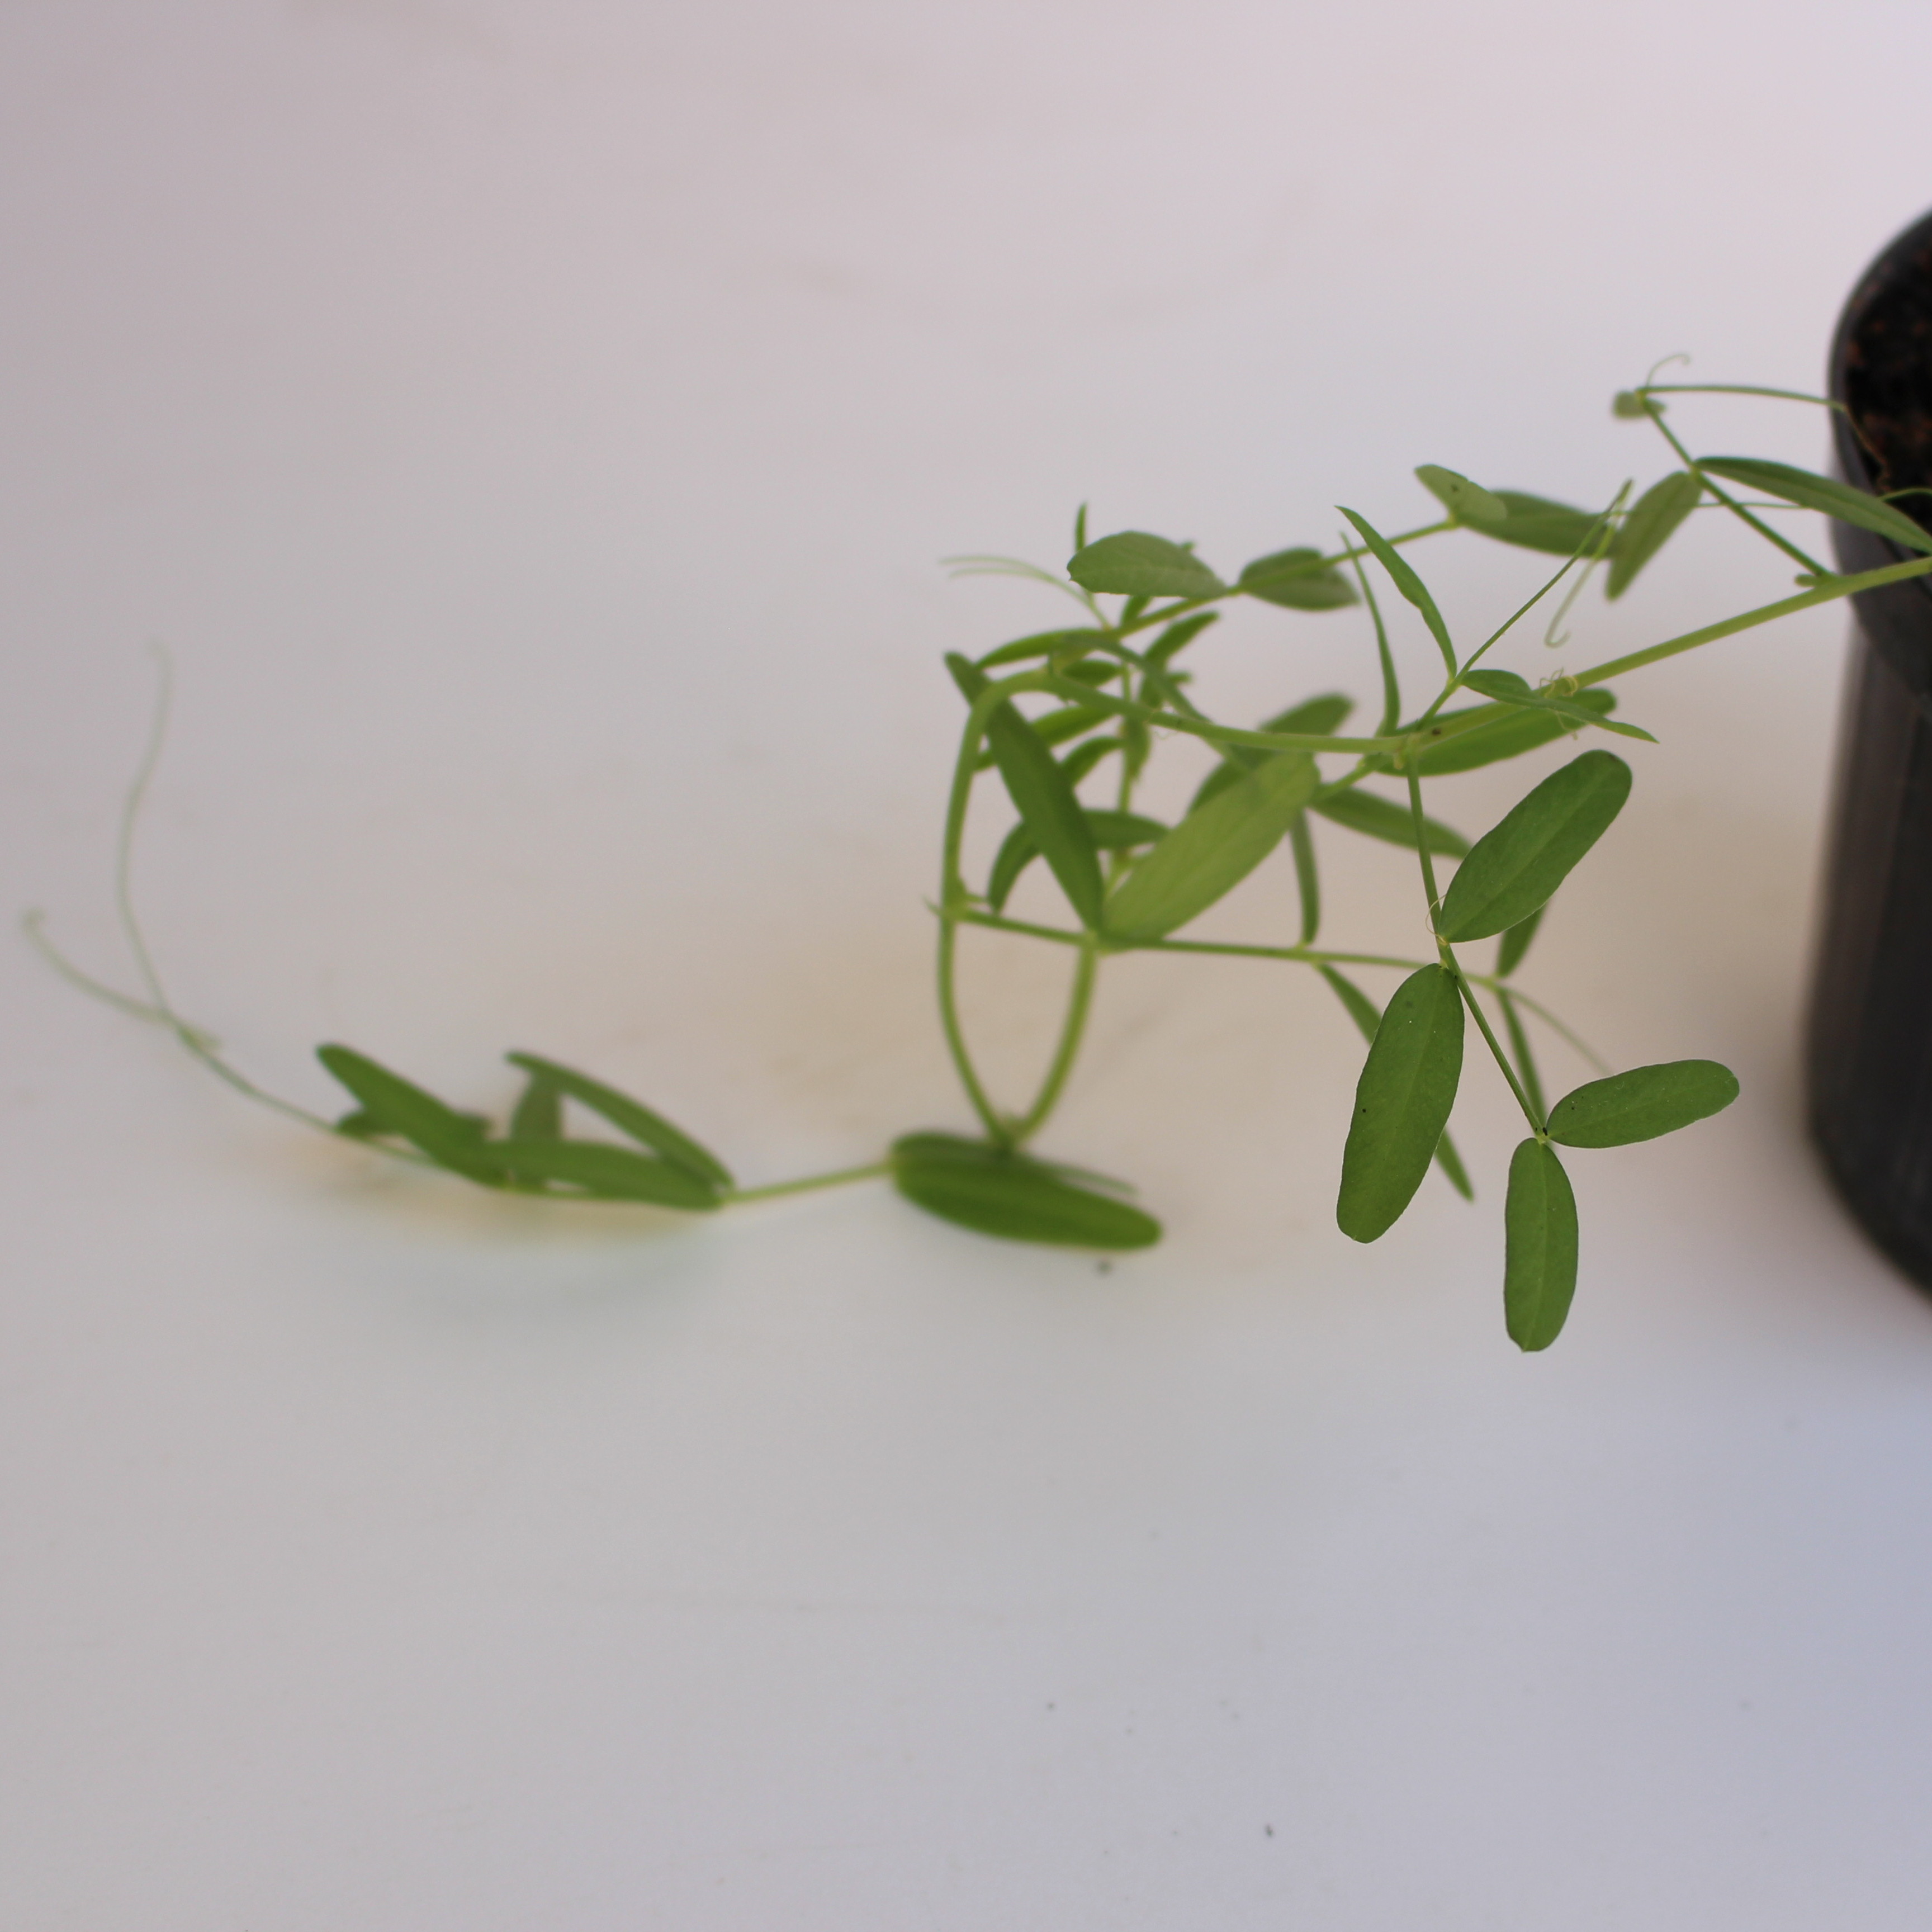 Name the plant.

Vicia sativa
